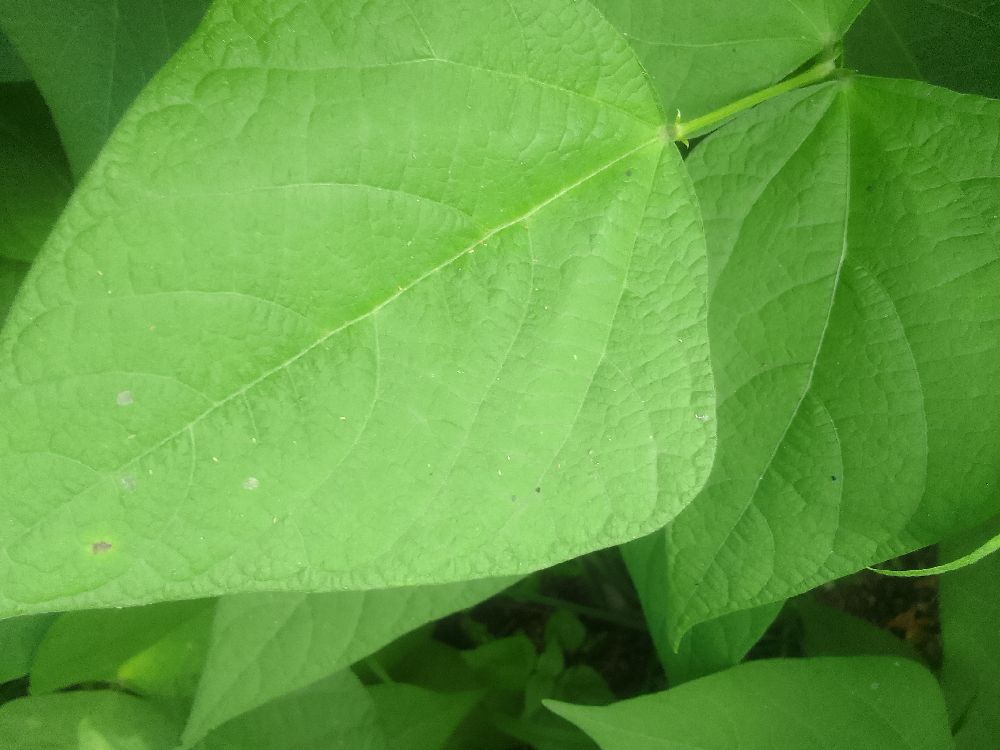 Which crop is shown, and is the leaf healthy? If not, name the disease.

common bean, healthy
